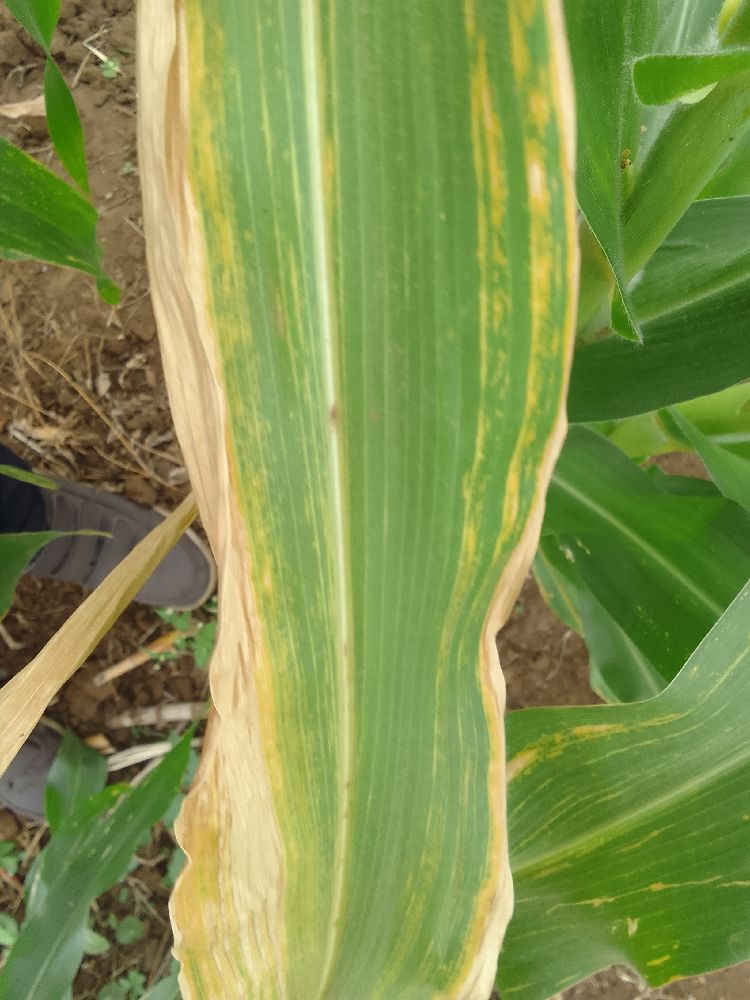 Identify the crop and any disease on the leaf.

maize, maize lethal necrosis
